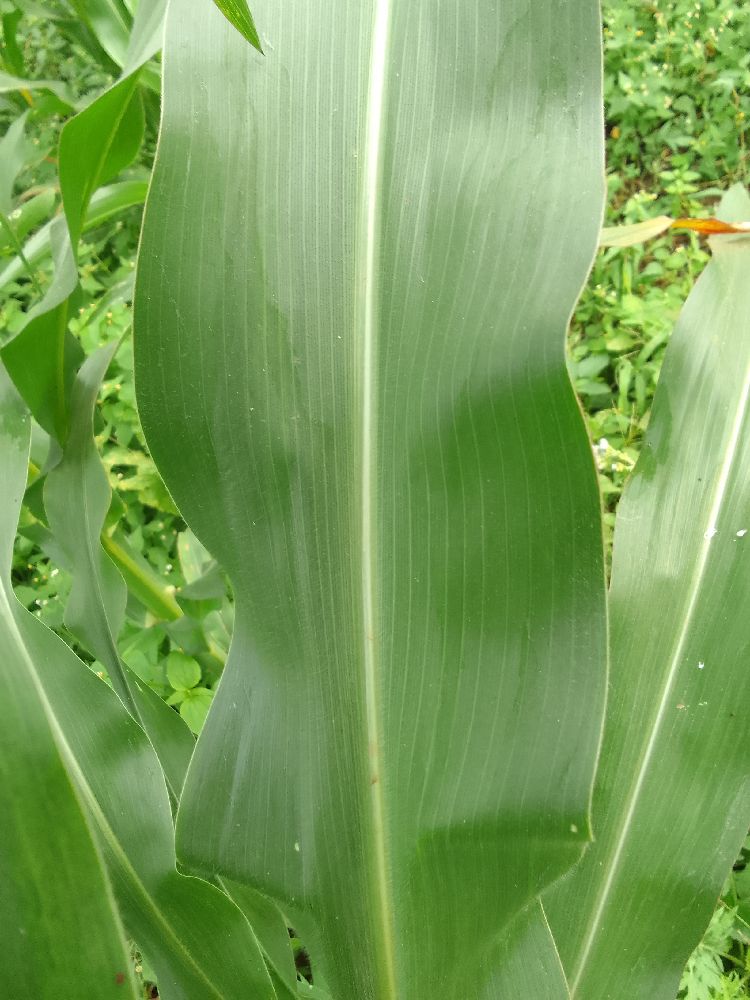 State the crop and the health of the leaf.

maize, healthy
